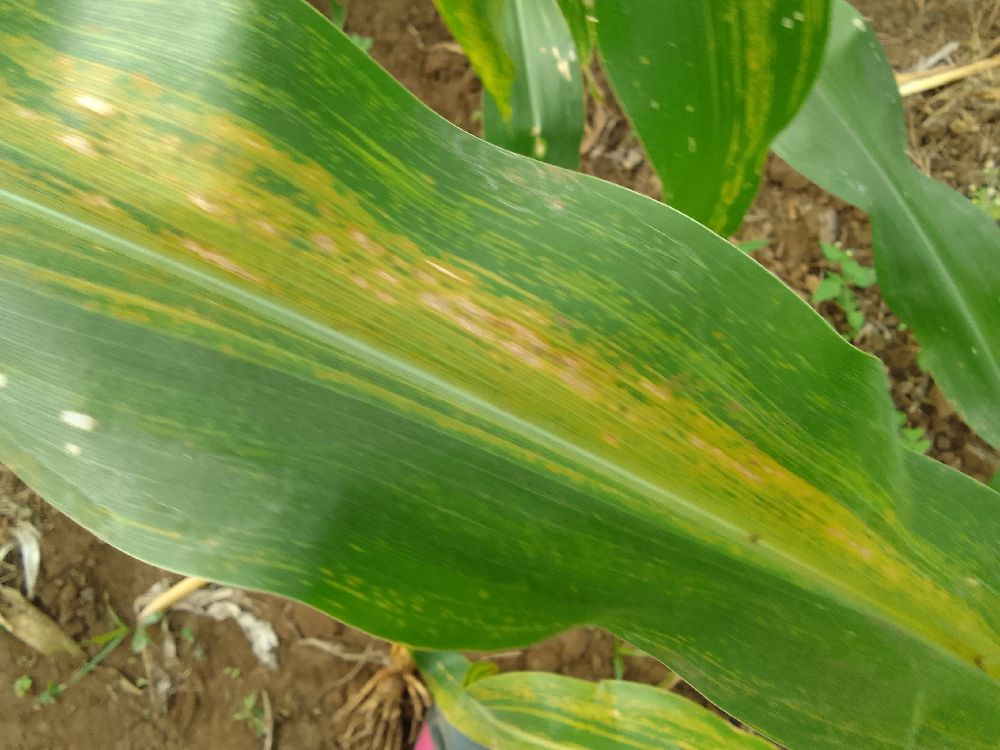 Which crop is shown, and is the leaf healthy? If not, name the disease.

maize, maize lethal necrosis
